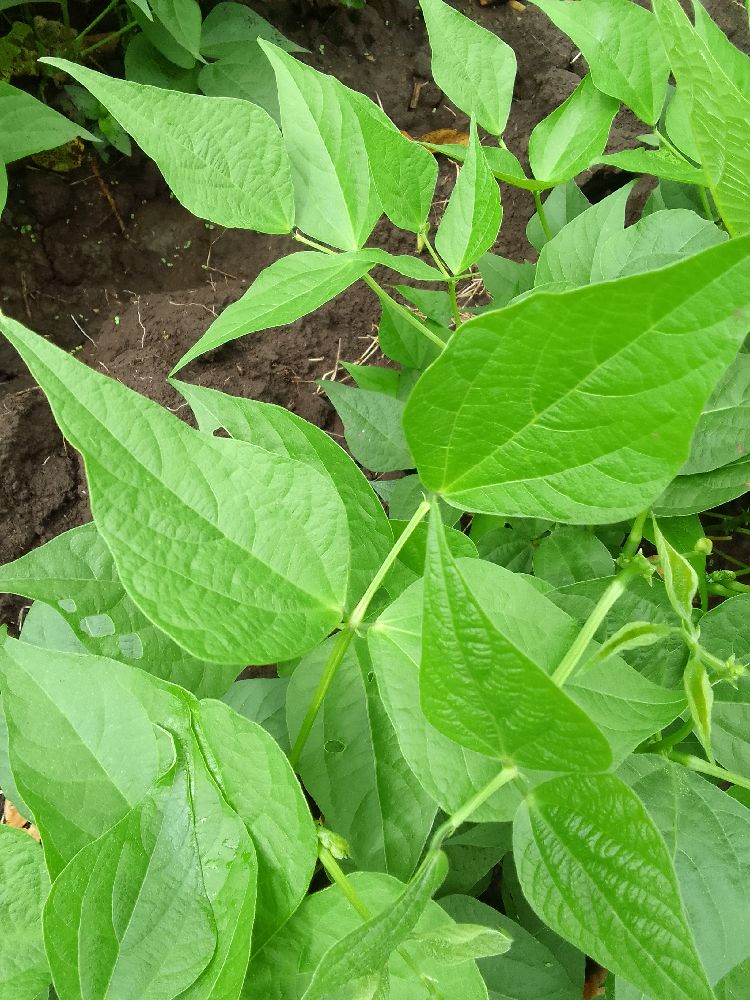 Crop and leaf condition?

common bean, healthy
